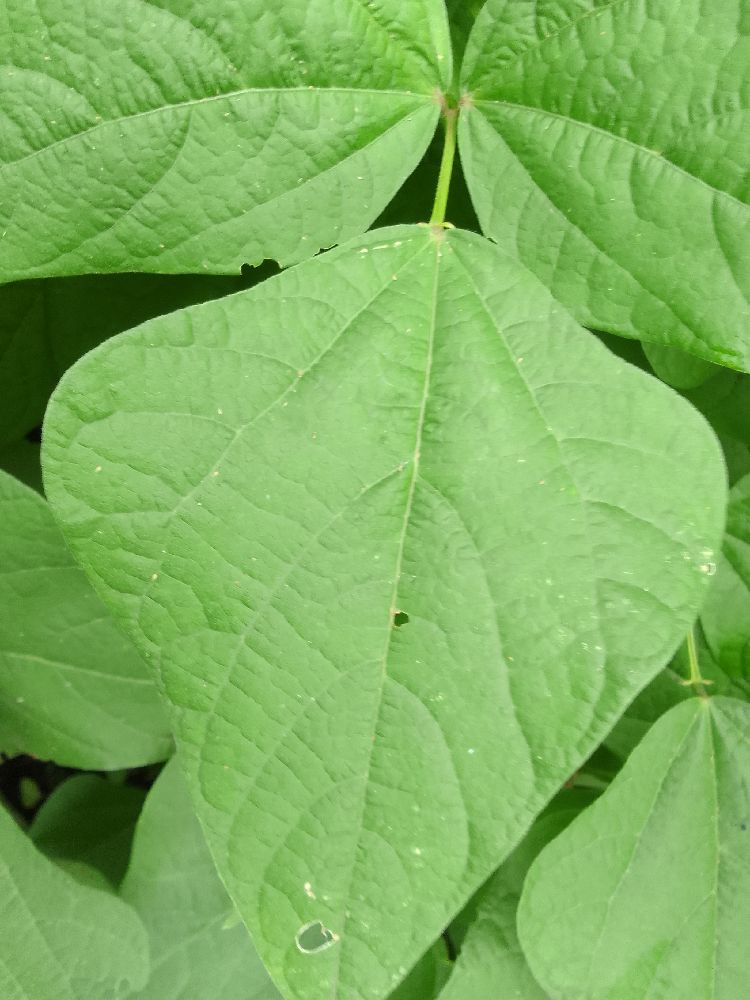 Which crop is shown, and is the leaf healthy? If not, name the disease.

common bean, healthy
